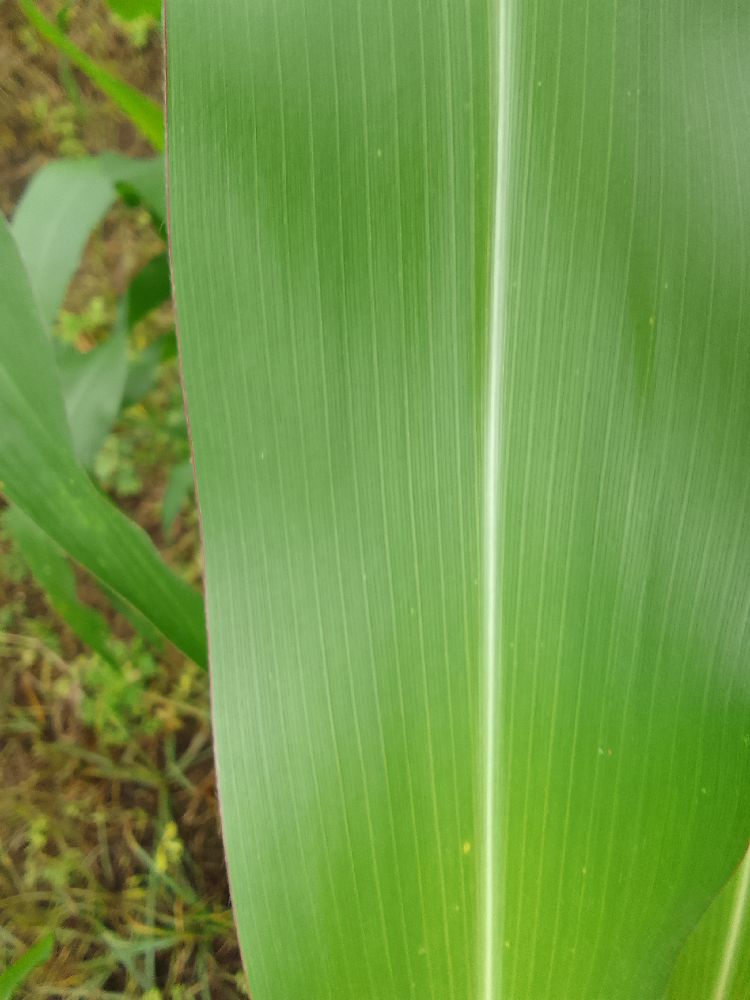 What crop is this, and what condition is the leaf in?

maize, healthy
